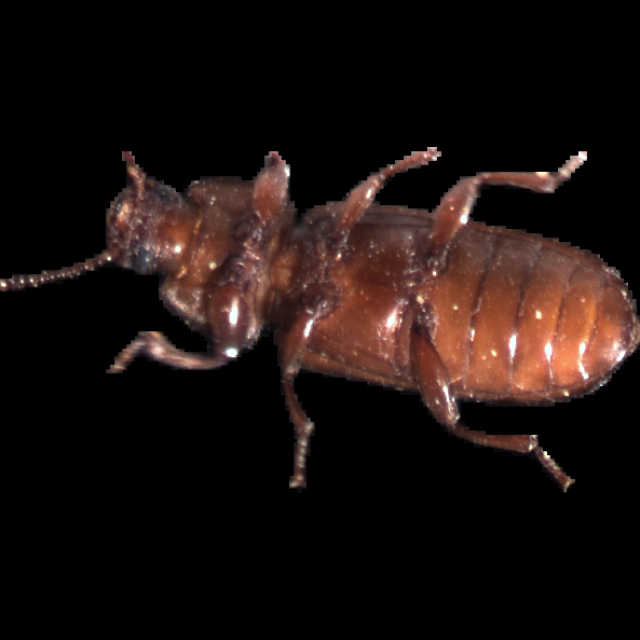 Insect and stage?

mealworm beetle
